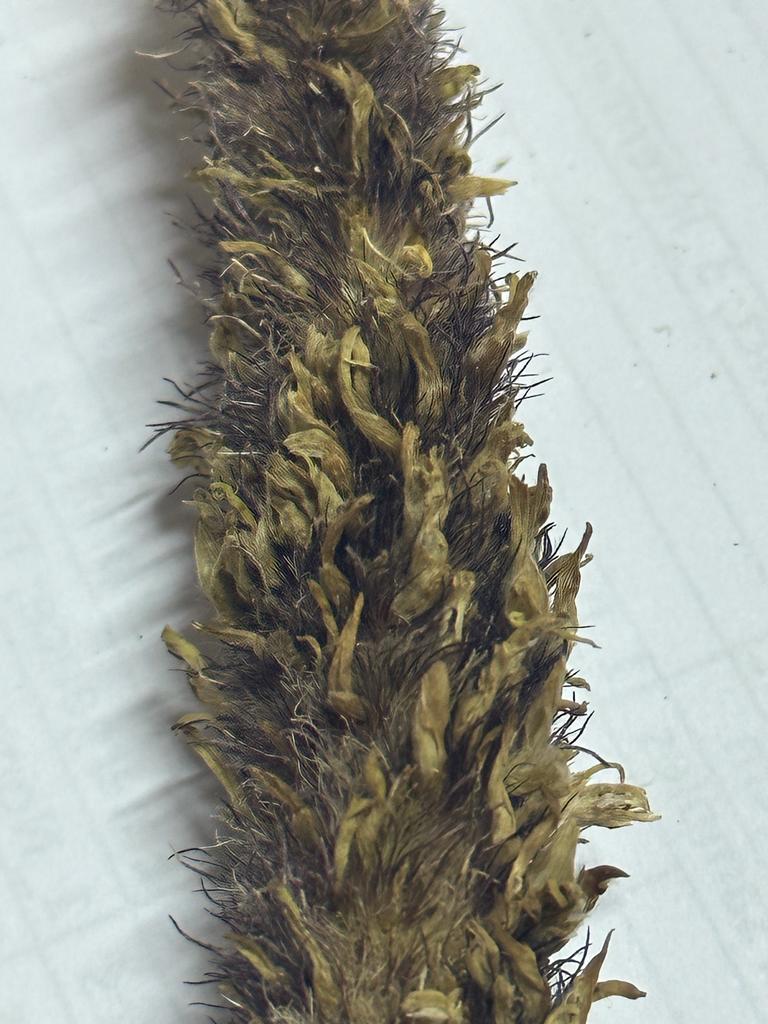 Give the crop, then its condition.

pearl millet, sclerospora graminicola
